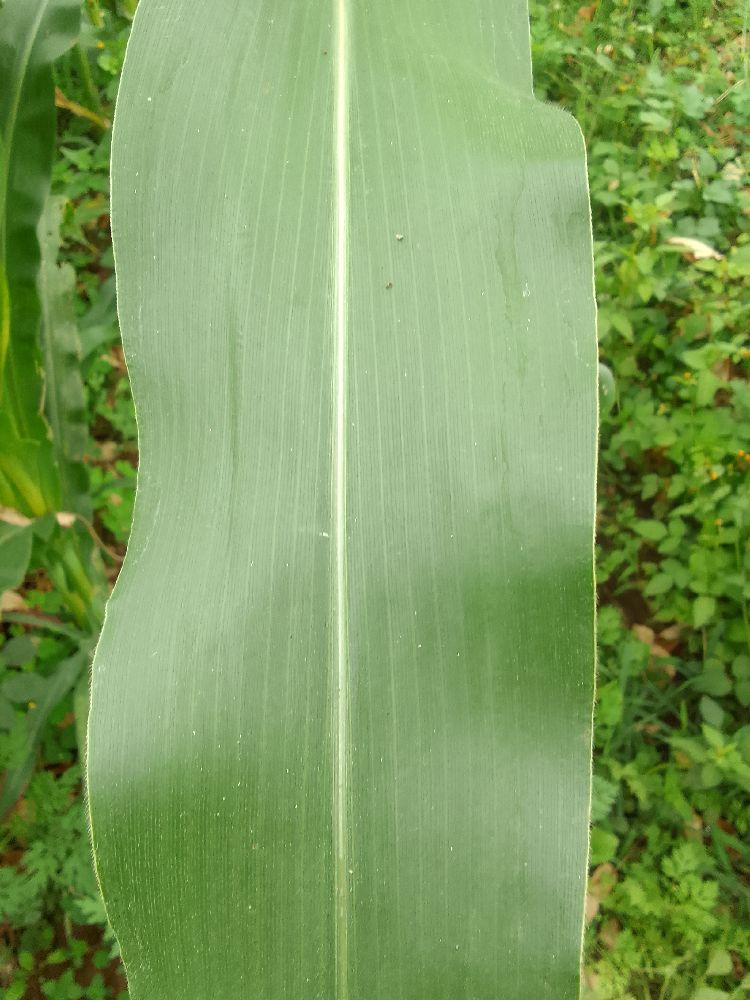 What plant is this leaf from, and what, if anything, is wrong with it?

maize, healthy
